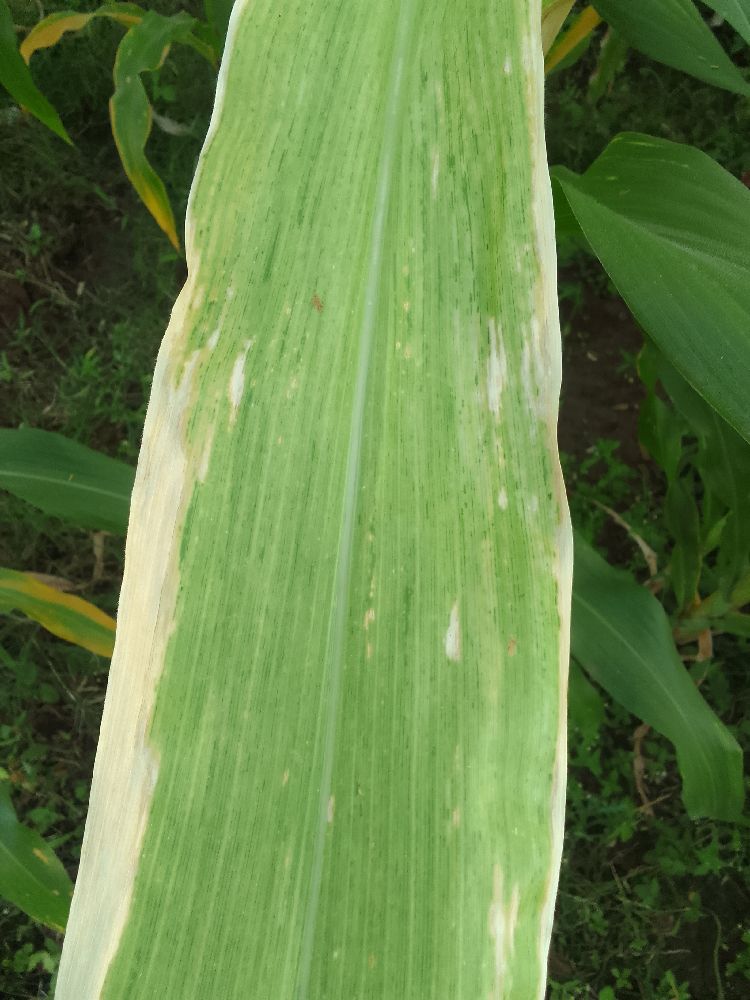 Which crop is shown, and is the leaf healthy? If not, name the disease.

maize, maize lethal necrosis
